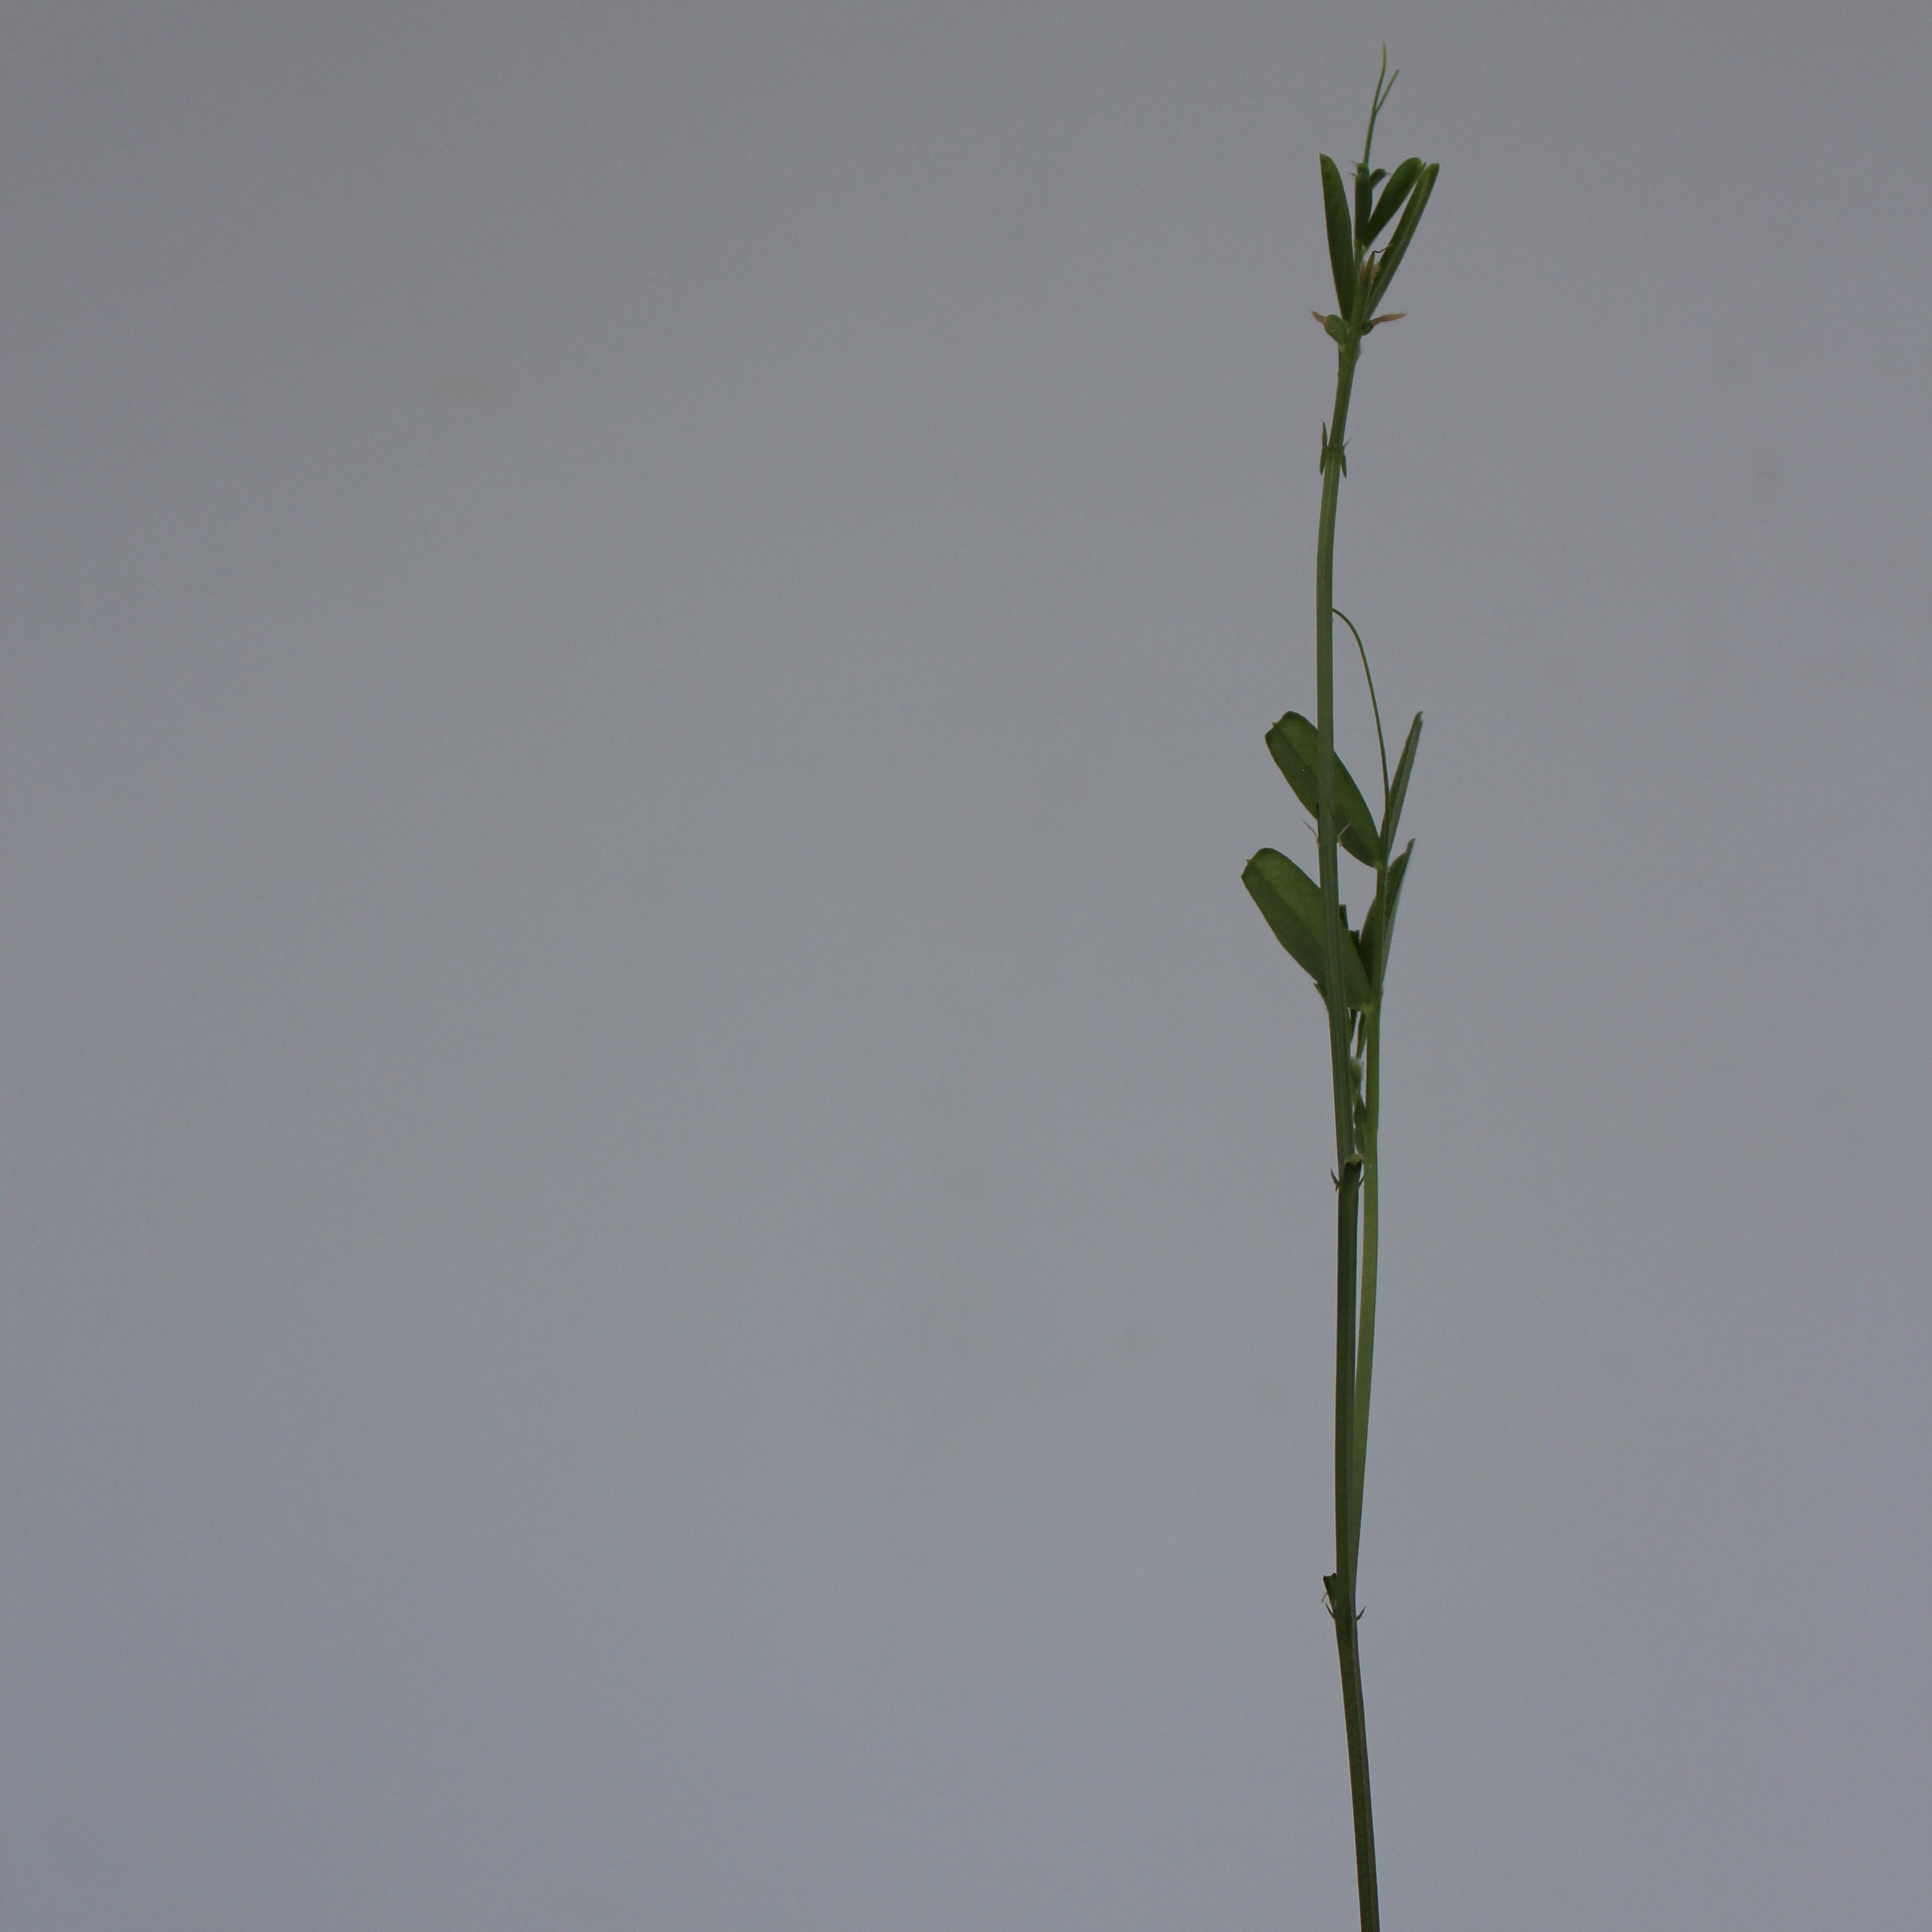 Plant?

Vicia sativa
